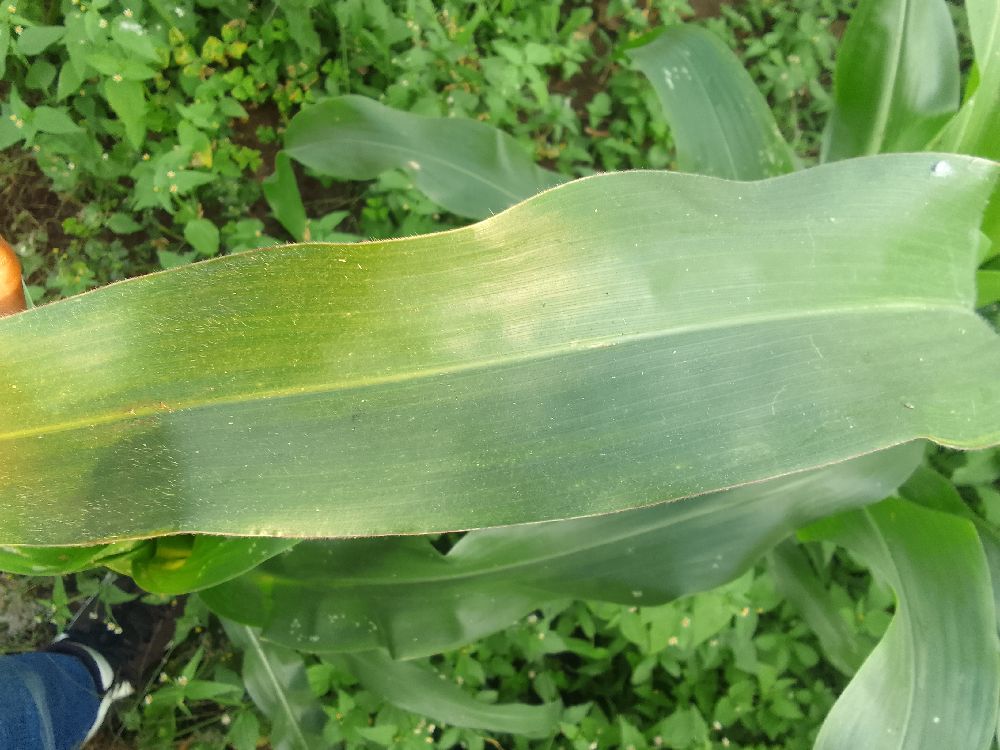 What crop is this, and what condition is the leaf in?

maize, healthy
